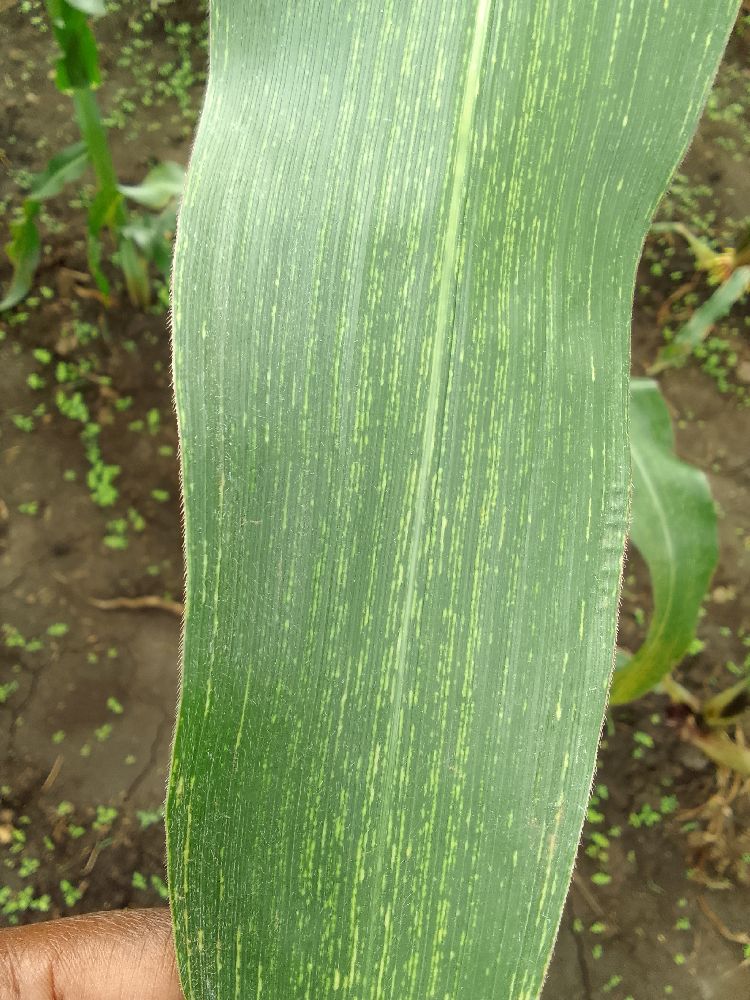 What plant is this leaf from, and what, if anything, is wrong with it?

maize, maize streak virus
